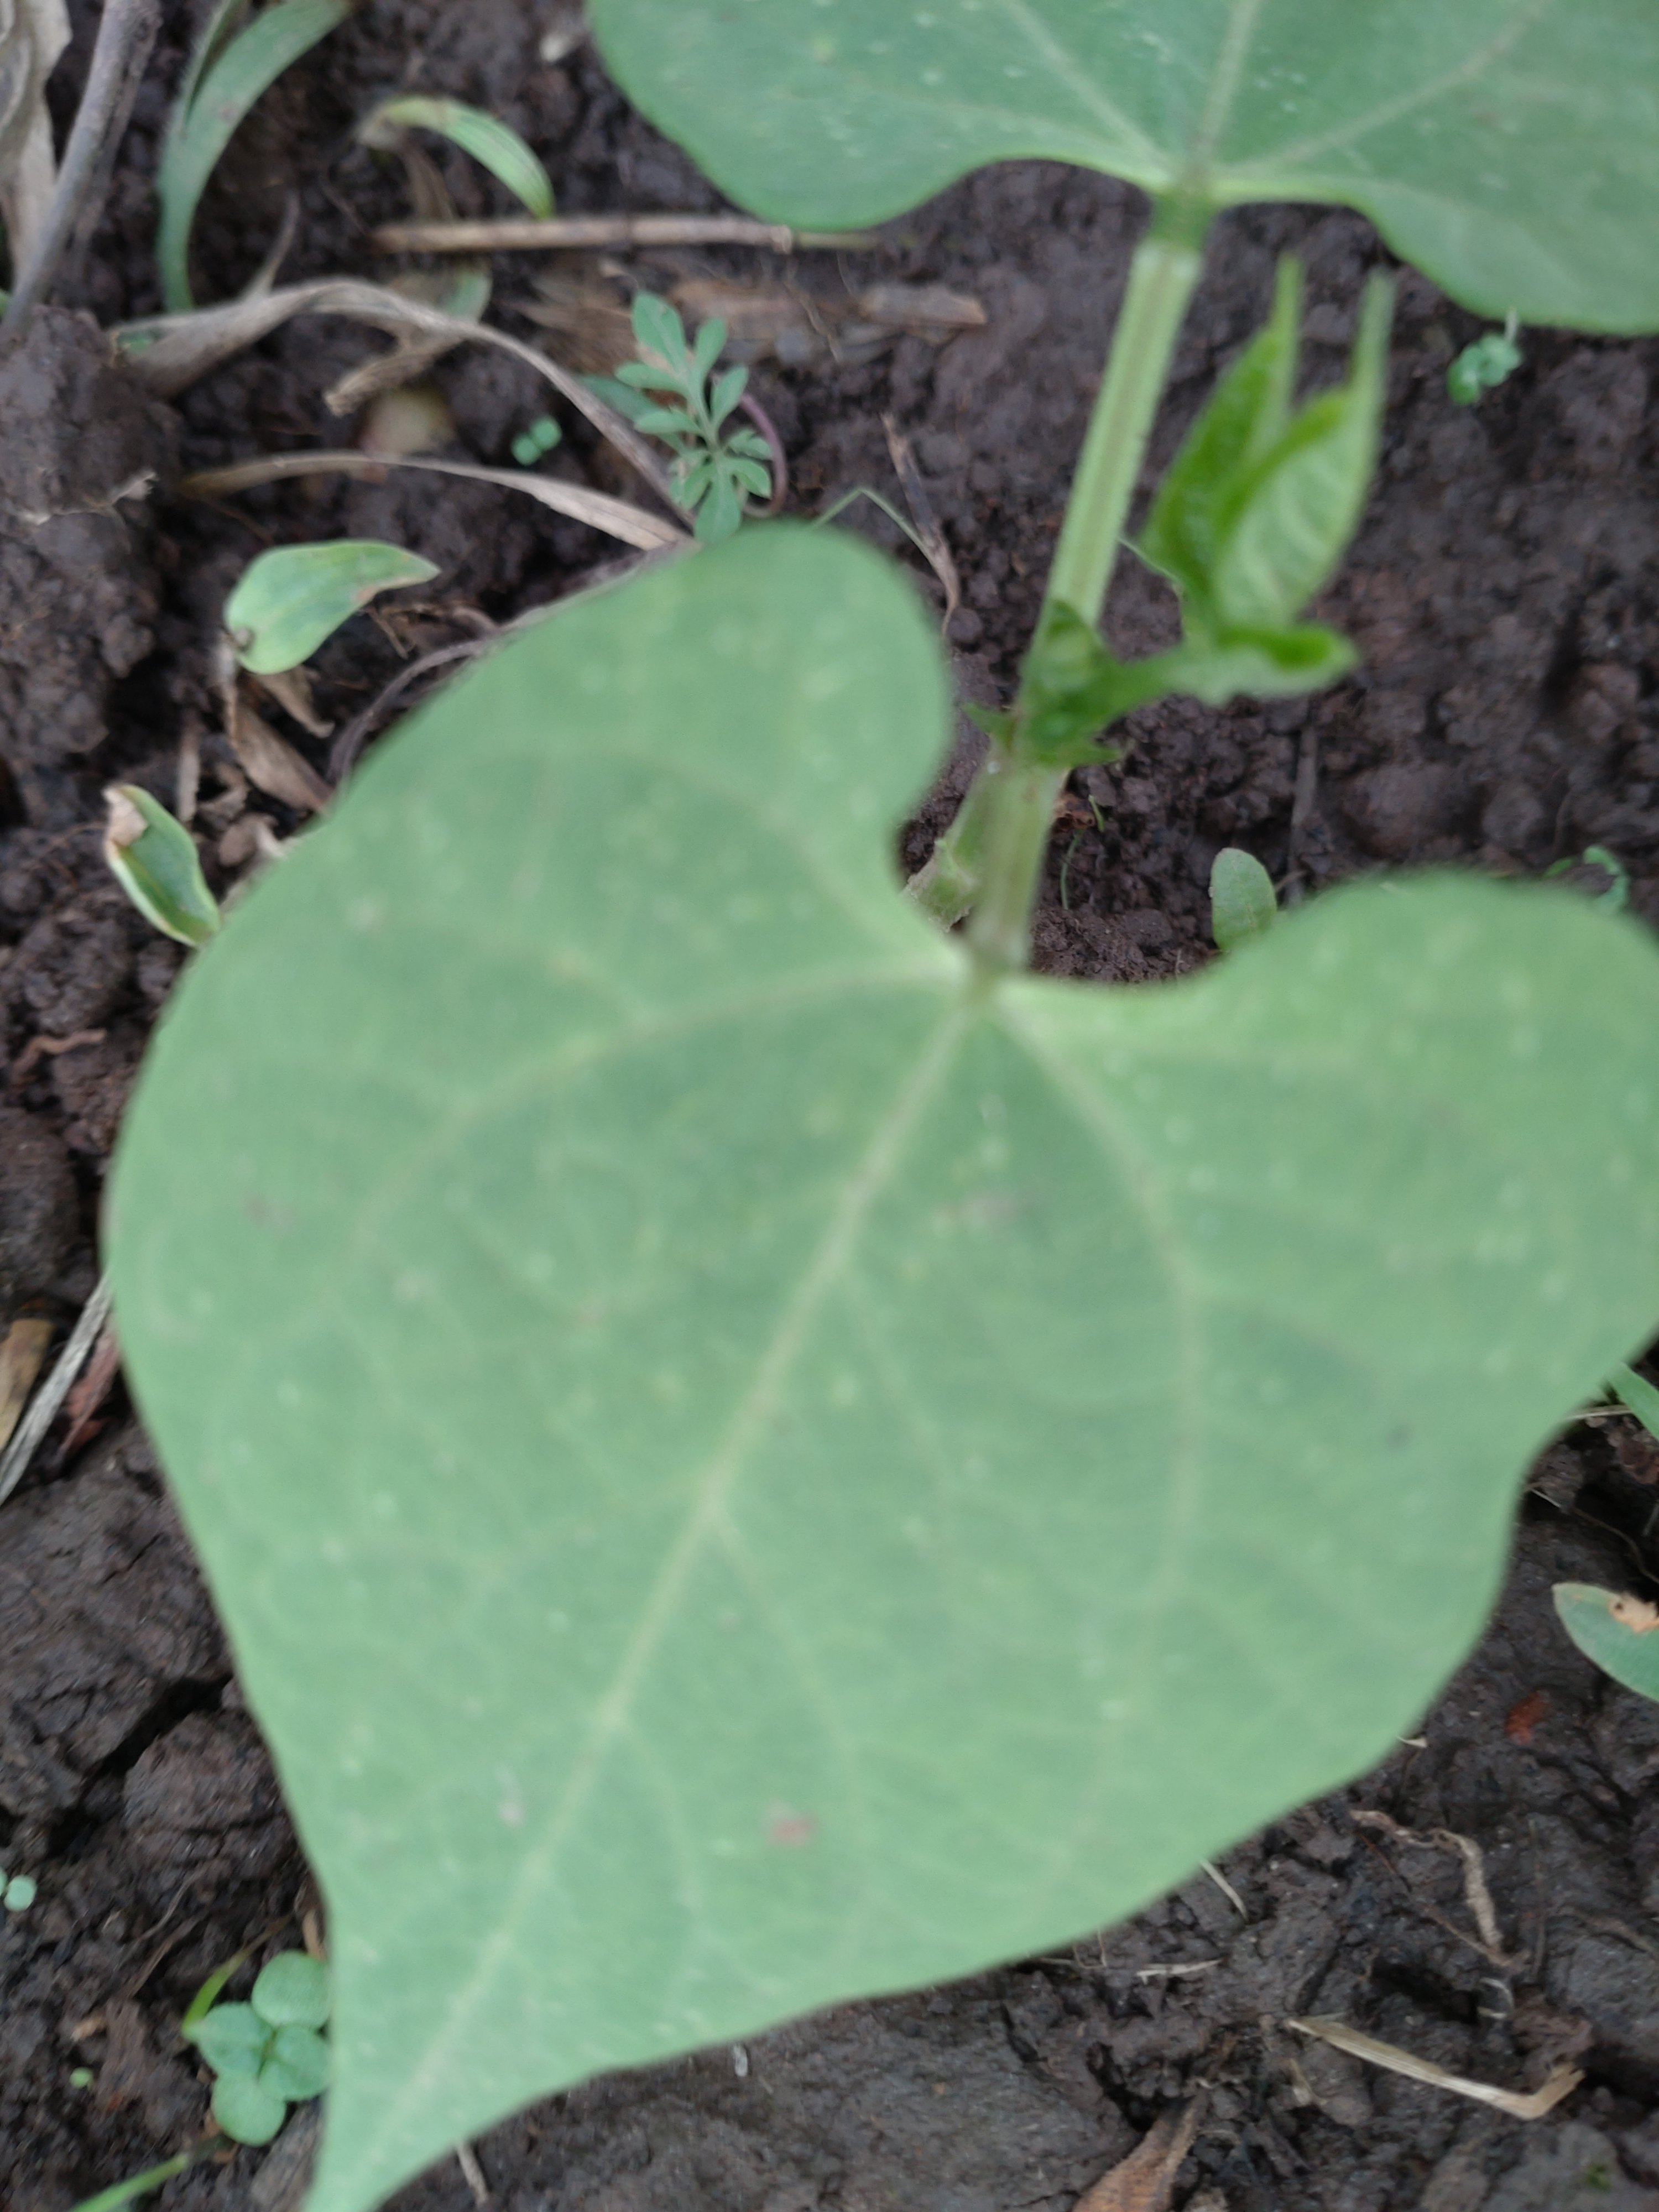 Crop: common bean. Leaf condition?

healthy
